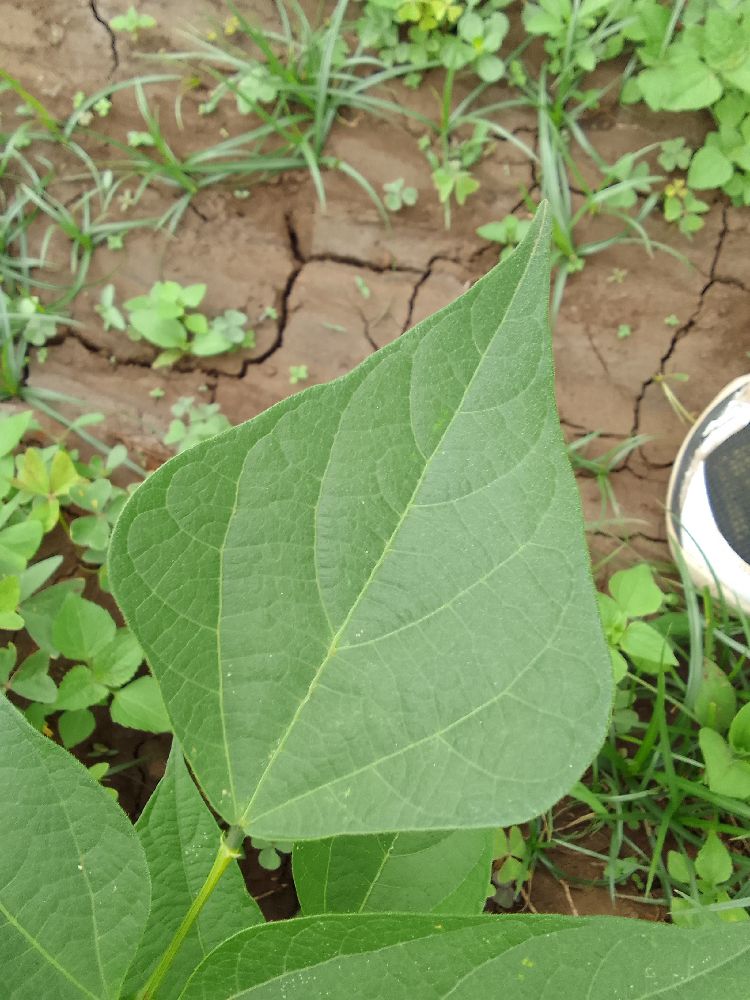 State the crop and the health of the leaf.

common bean, healthy
